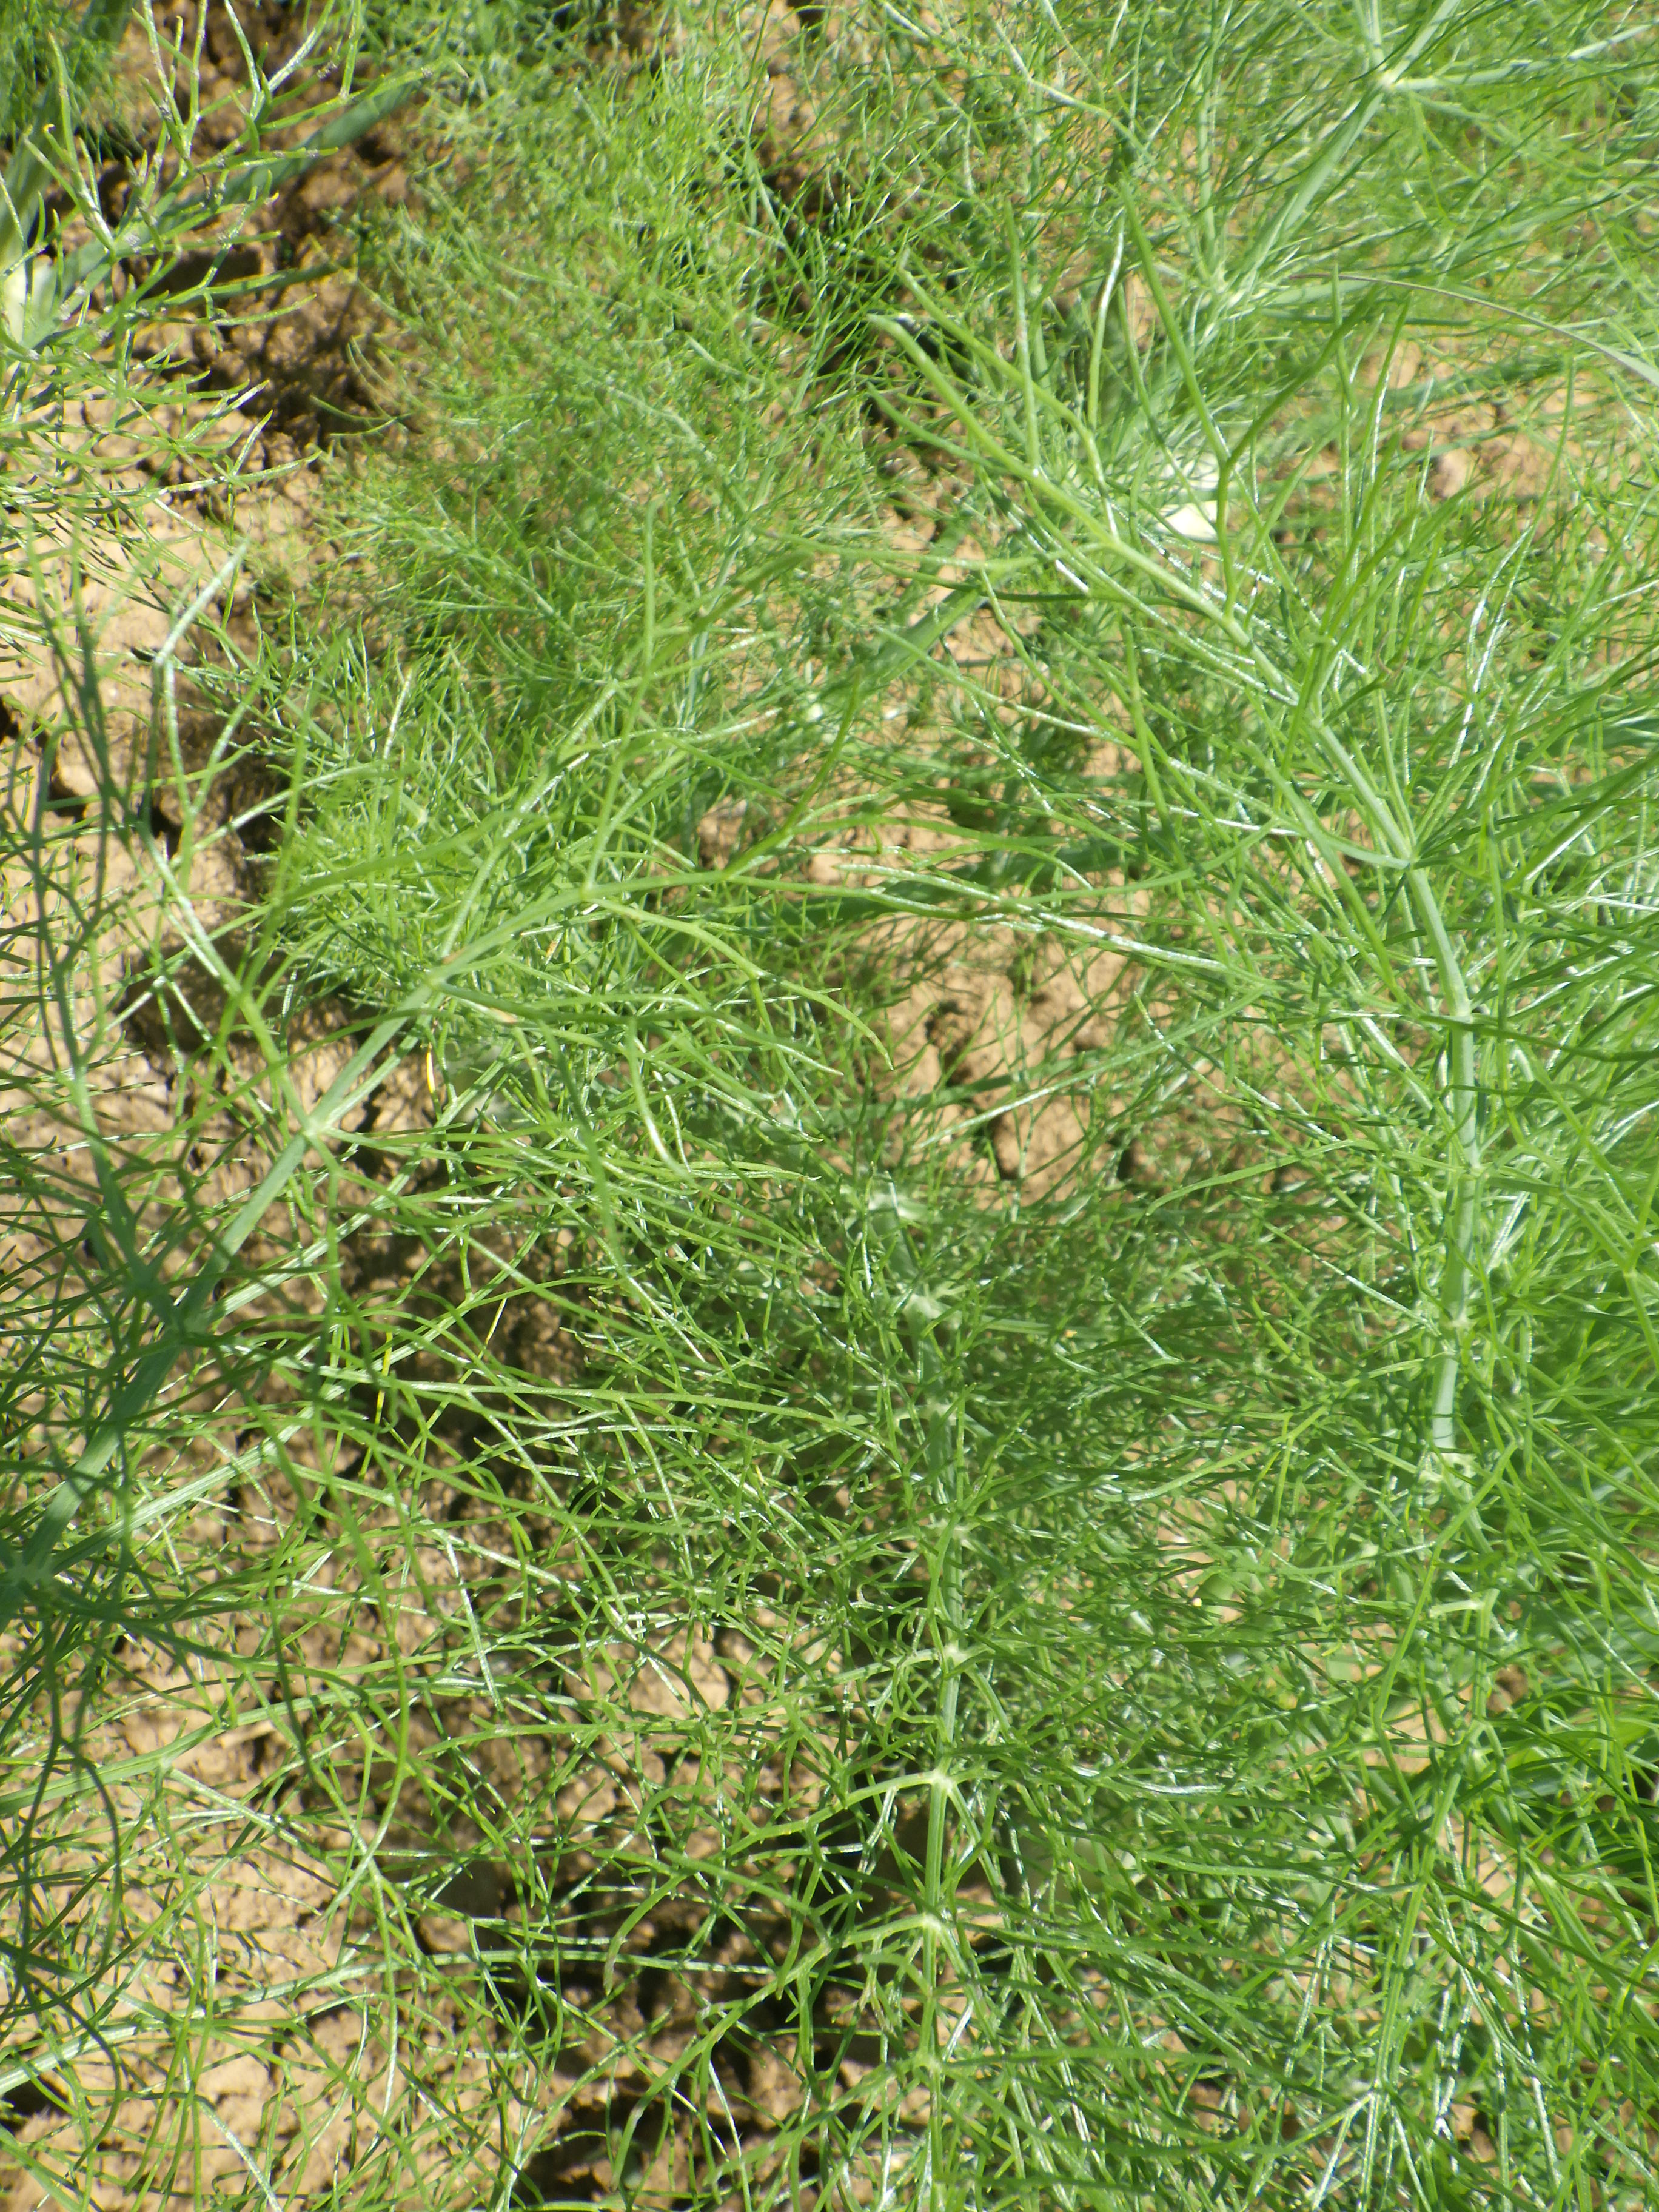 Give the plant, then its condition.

fennel, healthy
